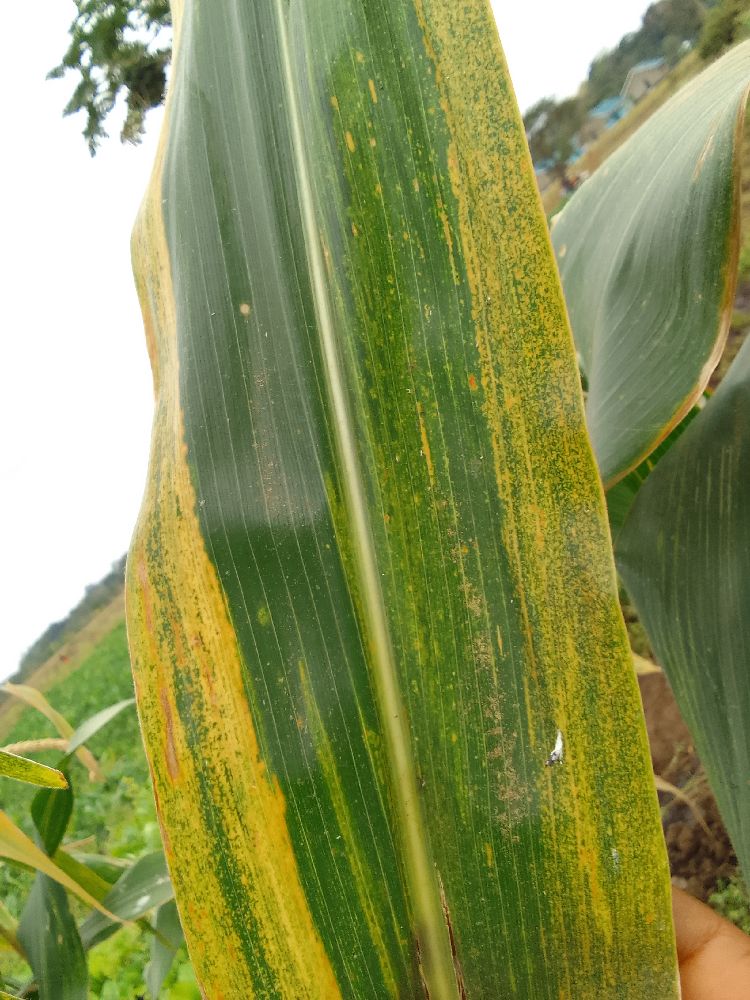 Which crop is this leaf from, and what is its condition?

maize, maize lethal necrosis
